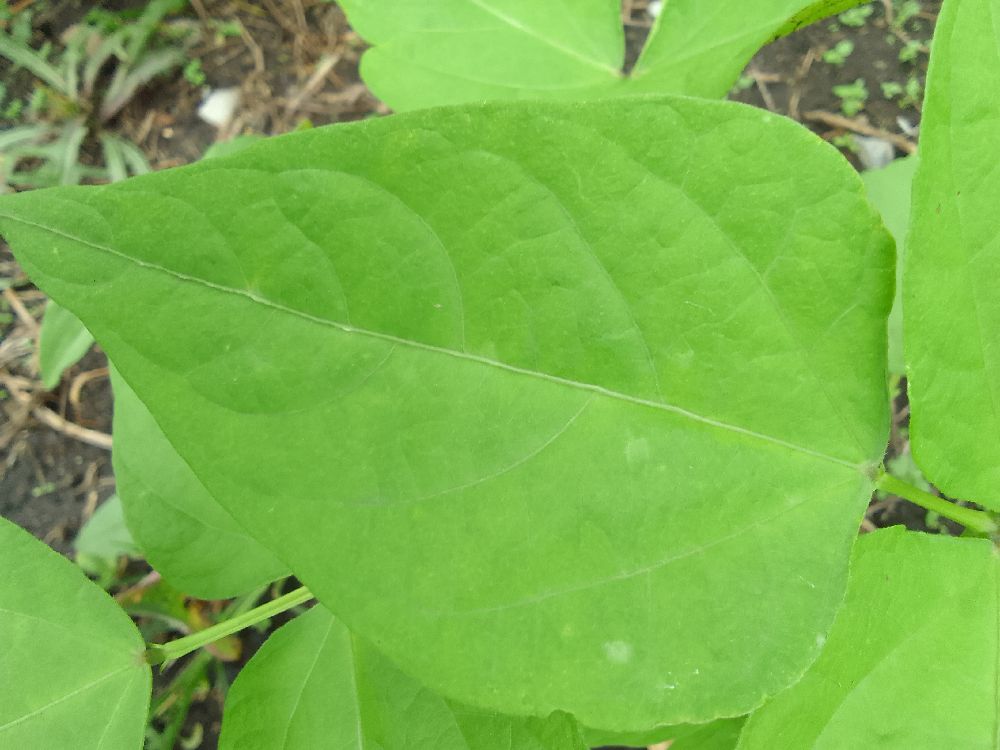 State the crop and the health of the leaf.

common bean, healthy
